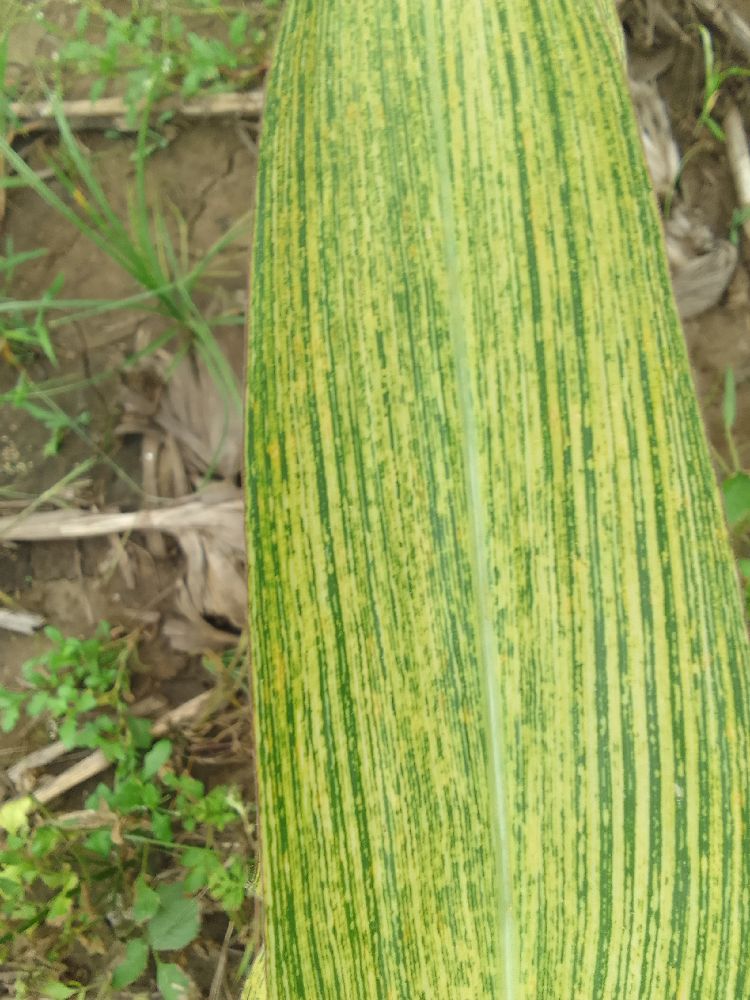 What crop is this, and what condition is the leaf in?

maize, maize streak virus
